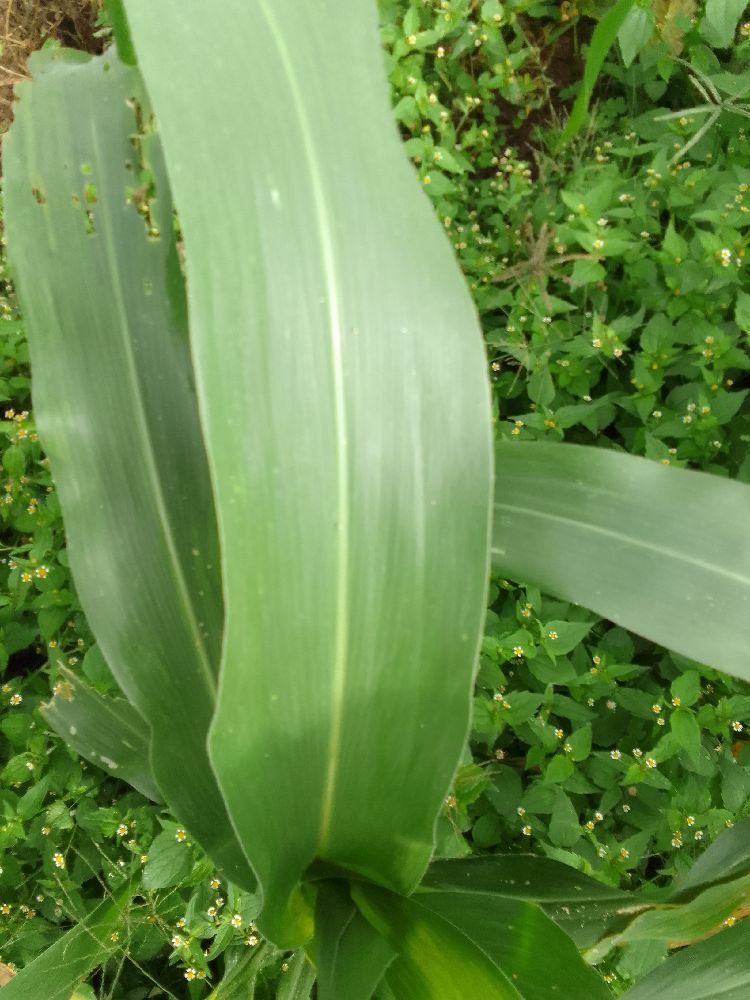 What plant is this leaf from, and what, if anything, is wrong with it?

maize, healthy
